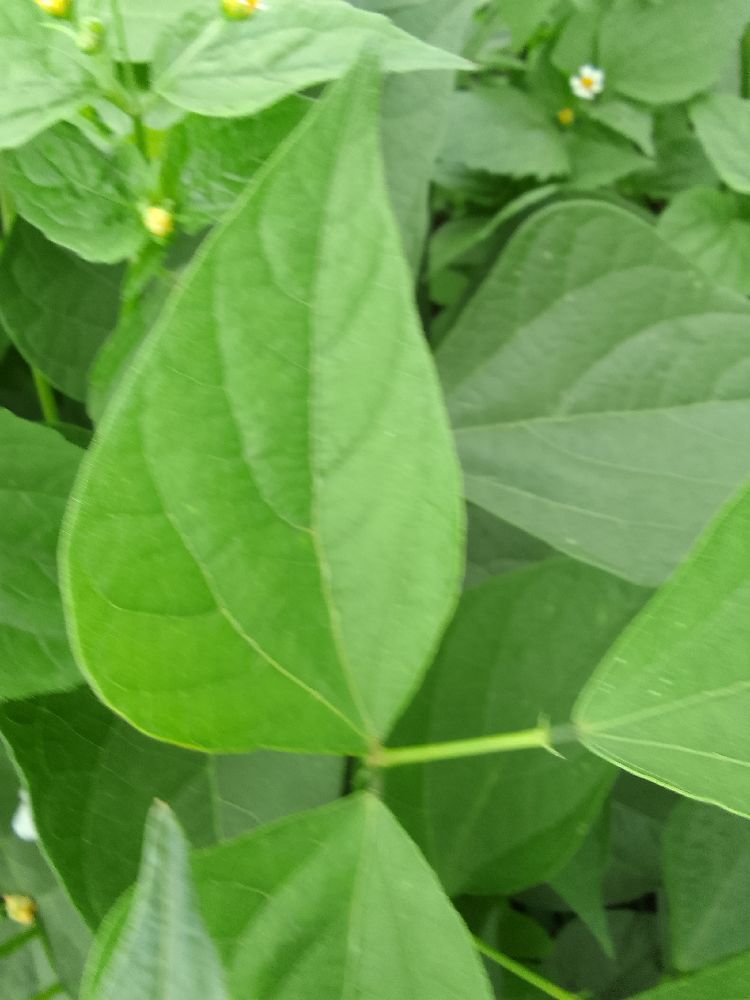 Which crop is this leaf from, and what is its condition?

common bean, healthy
